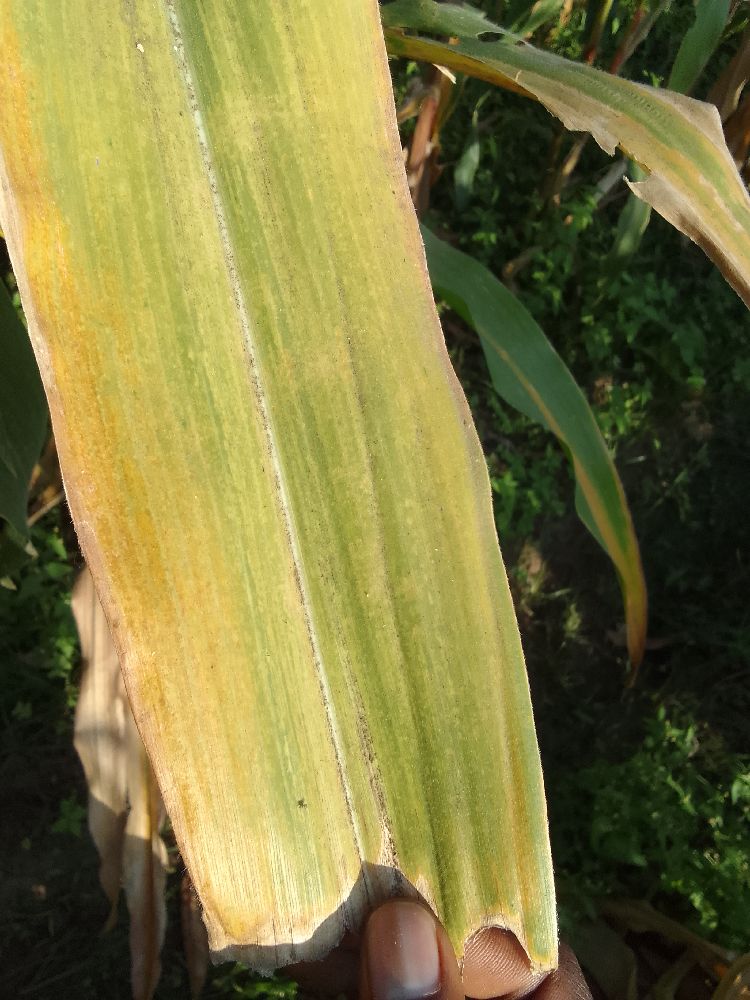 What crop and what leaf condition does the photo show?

maize, maize lethal necrosis
